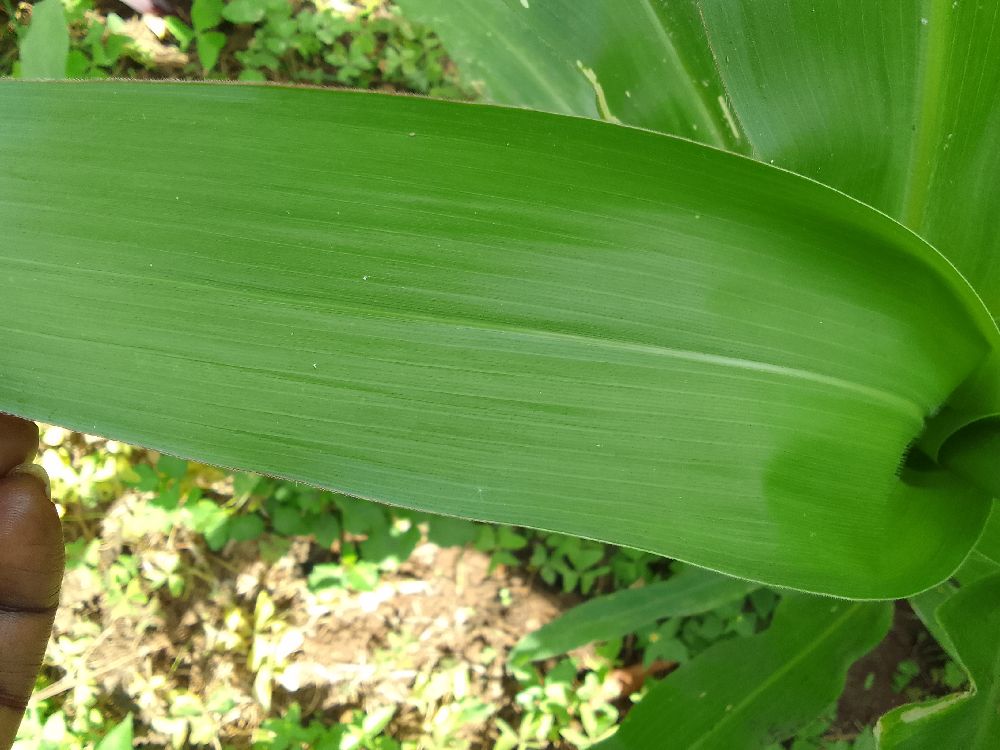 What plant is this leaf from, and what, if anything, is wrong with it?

maize, healthy
